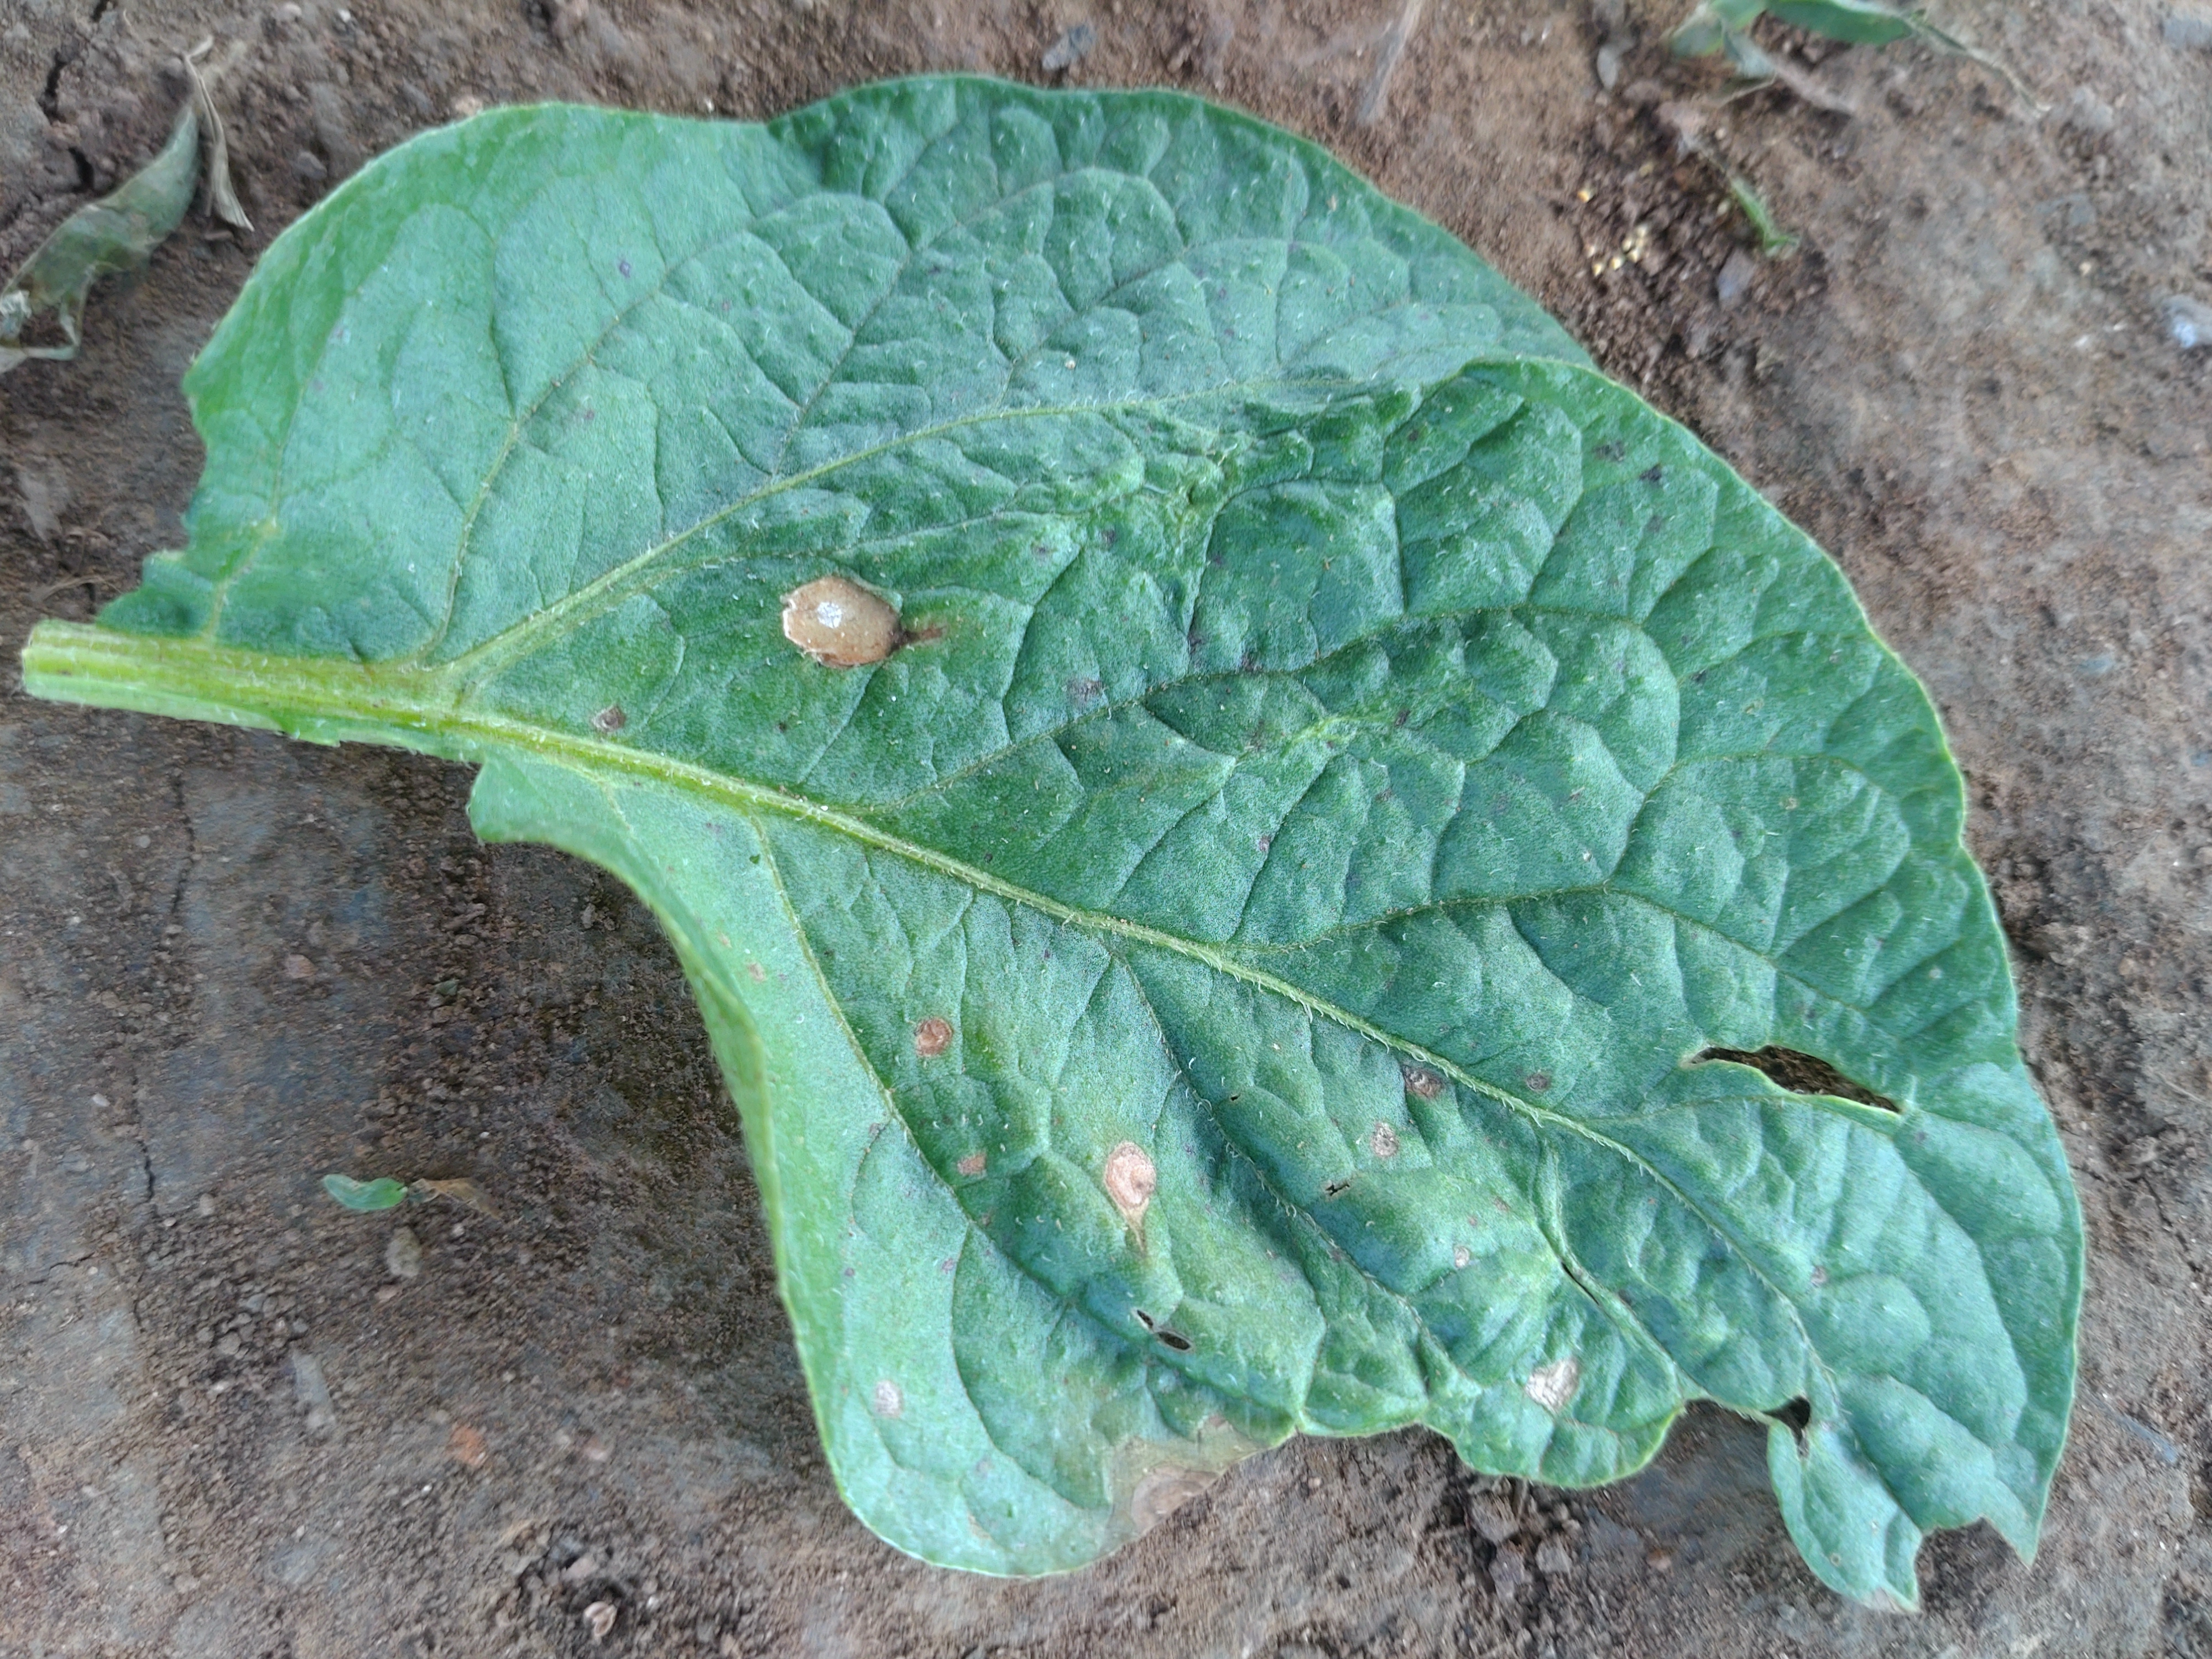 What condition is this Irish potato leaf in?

early blight
